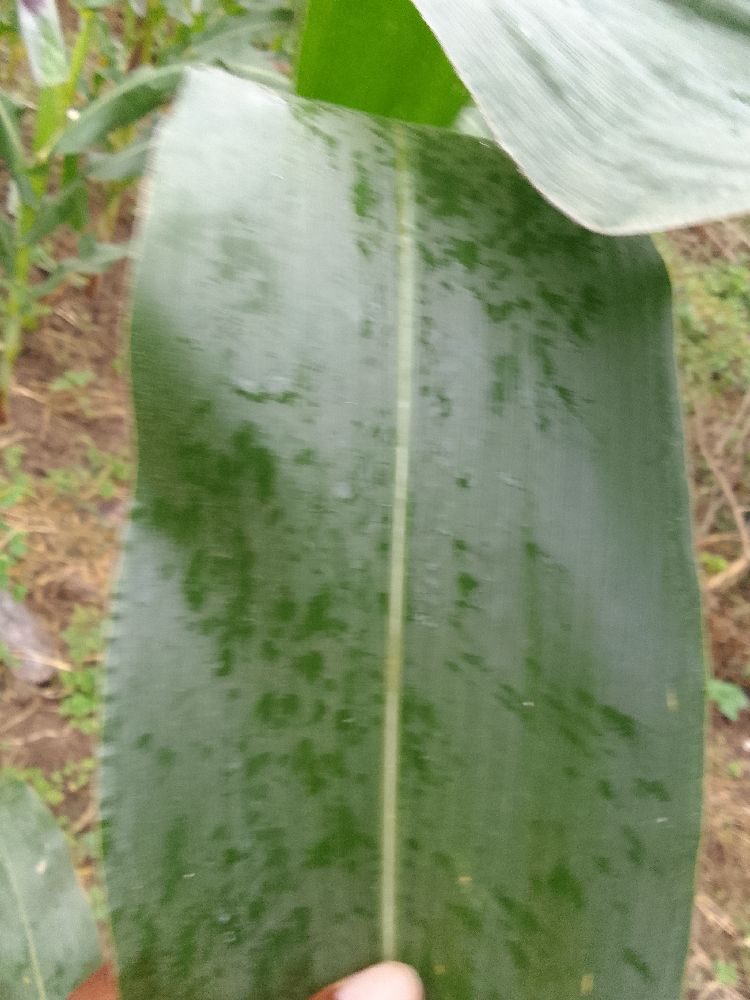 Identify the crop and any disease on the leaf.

maize, healthy
